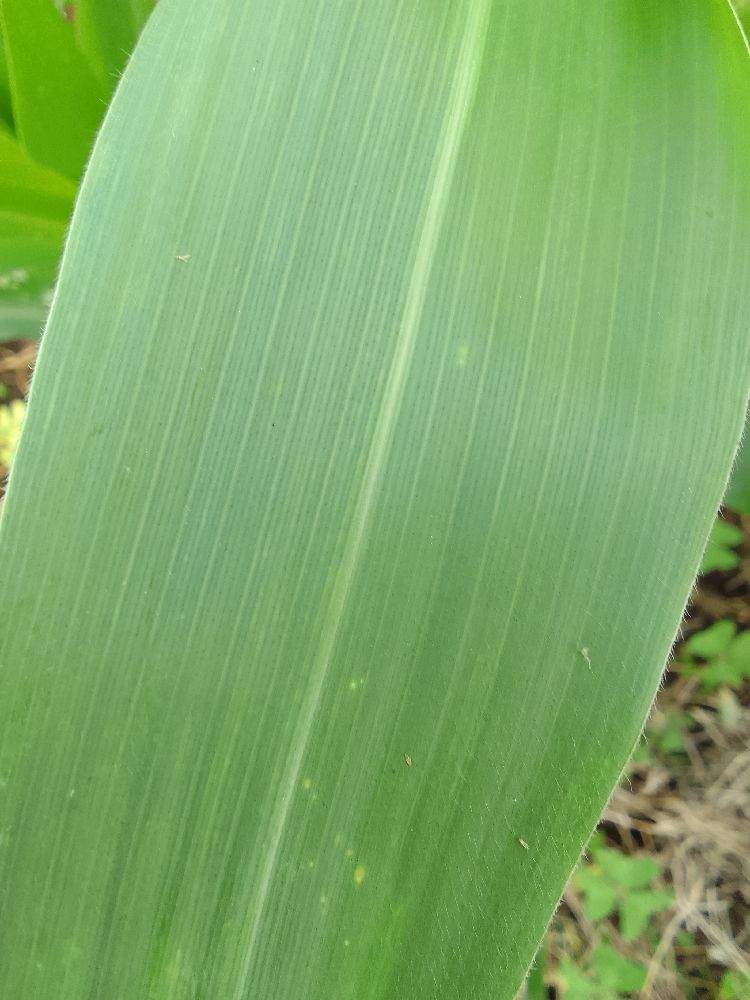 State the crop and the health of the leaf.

maize, healthy
